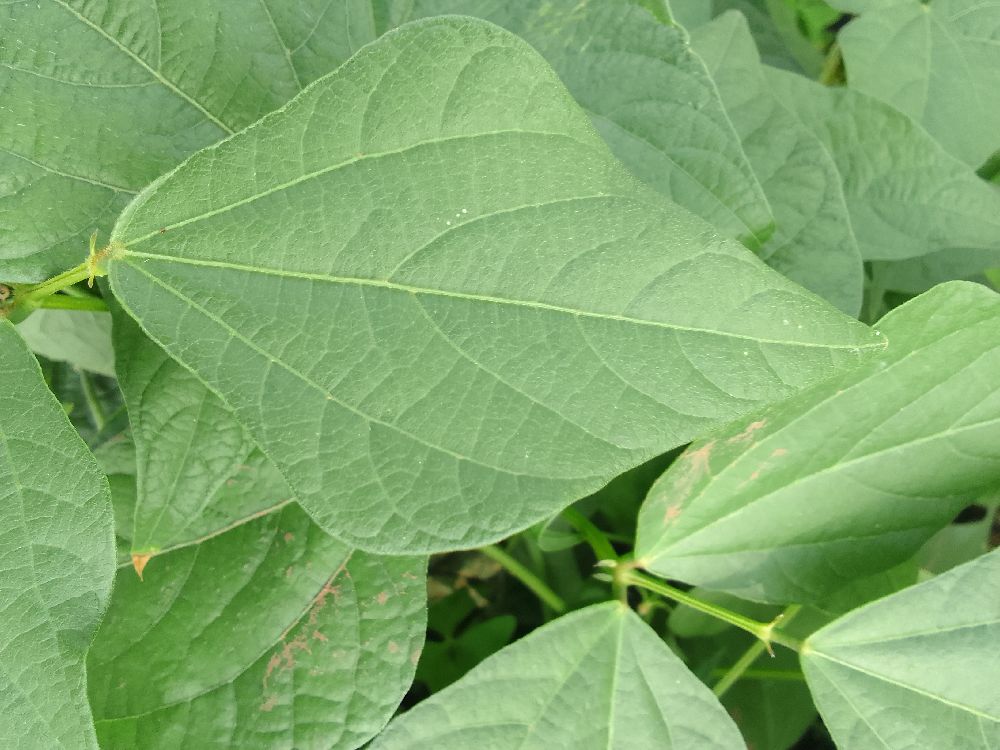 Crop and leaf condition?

common bean, healthy
